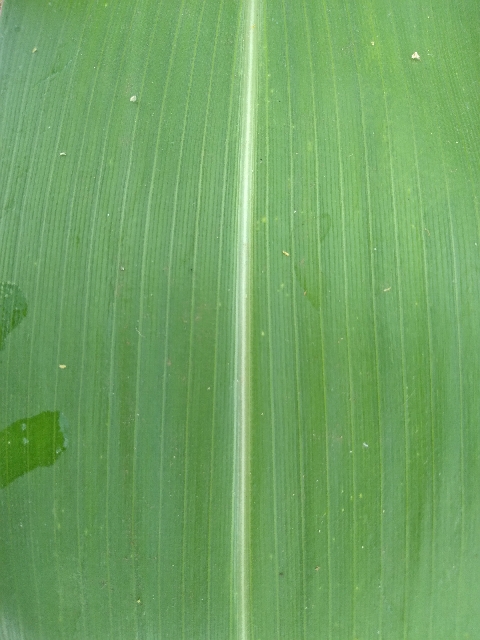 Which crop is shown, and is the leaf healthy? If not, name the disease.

maize, healthy
